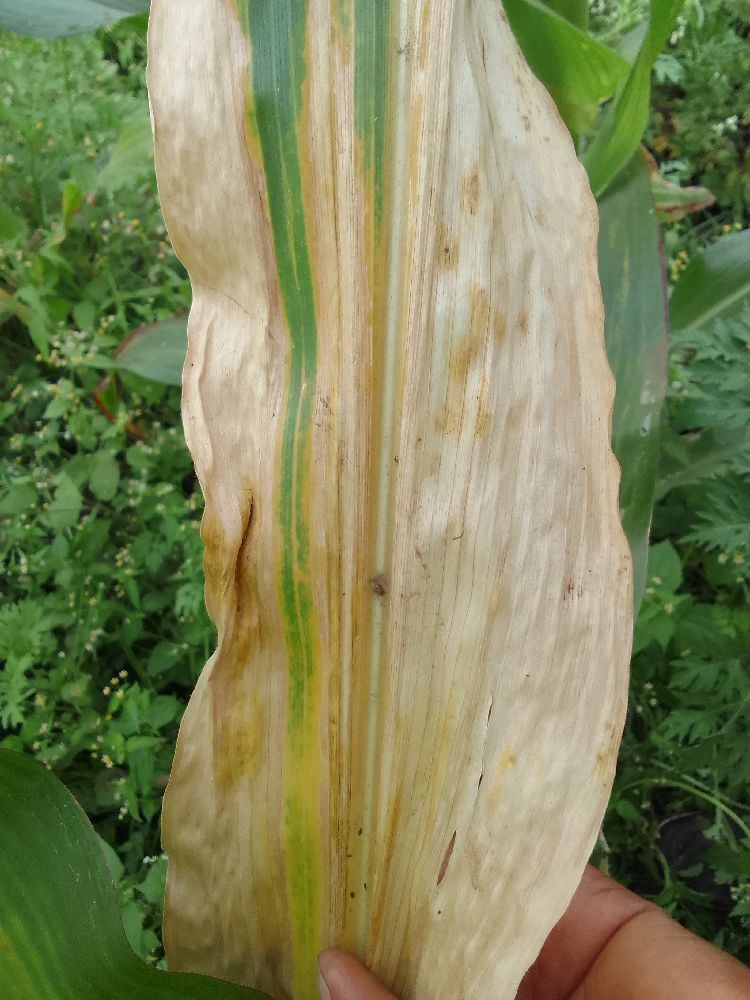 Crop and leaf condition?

maize, maize lethal necrosis
